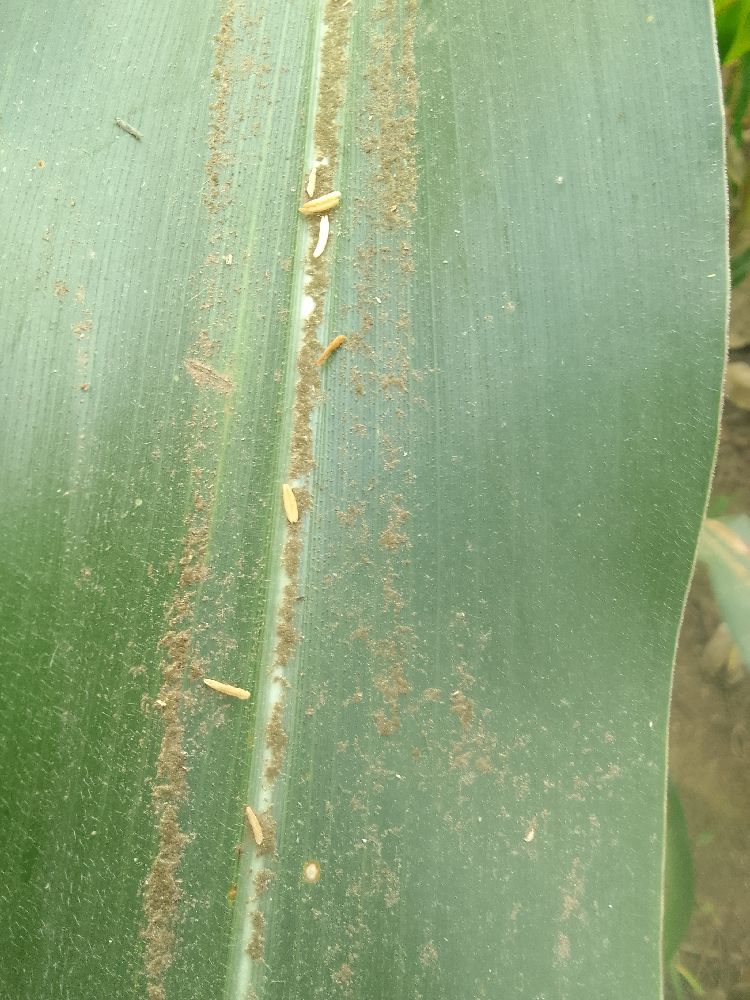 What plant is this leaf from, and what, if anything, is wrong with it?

maize, healthy
